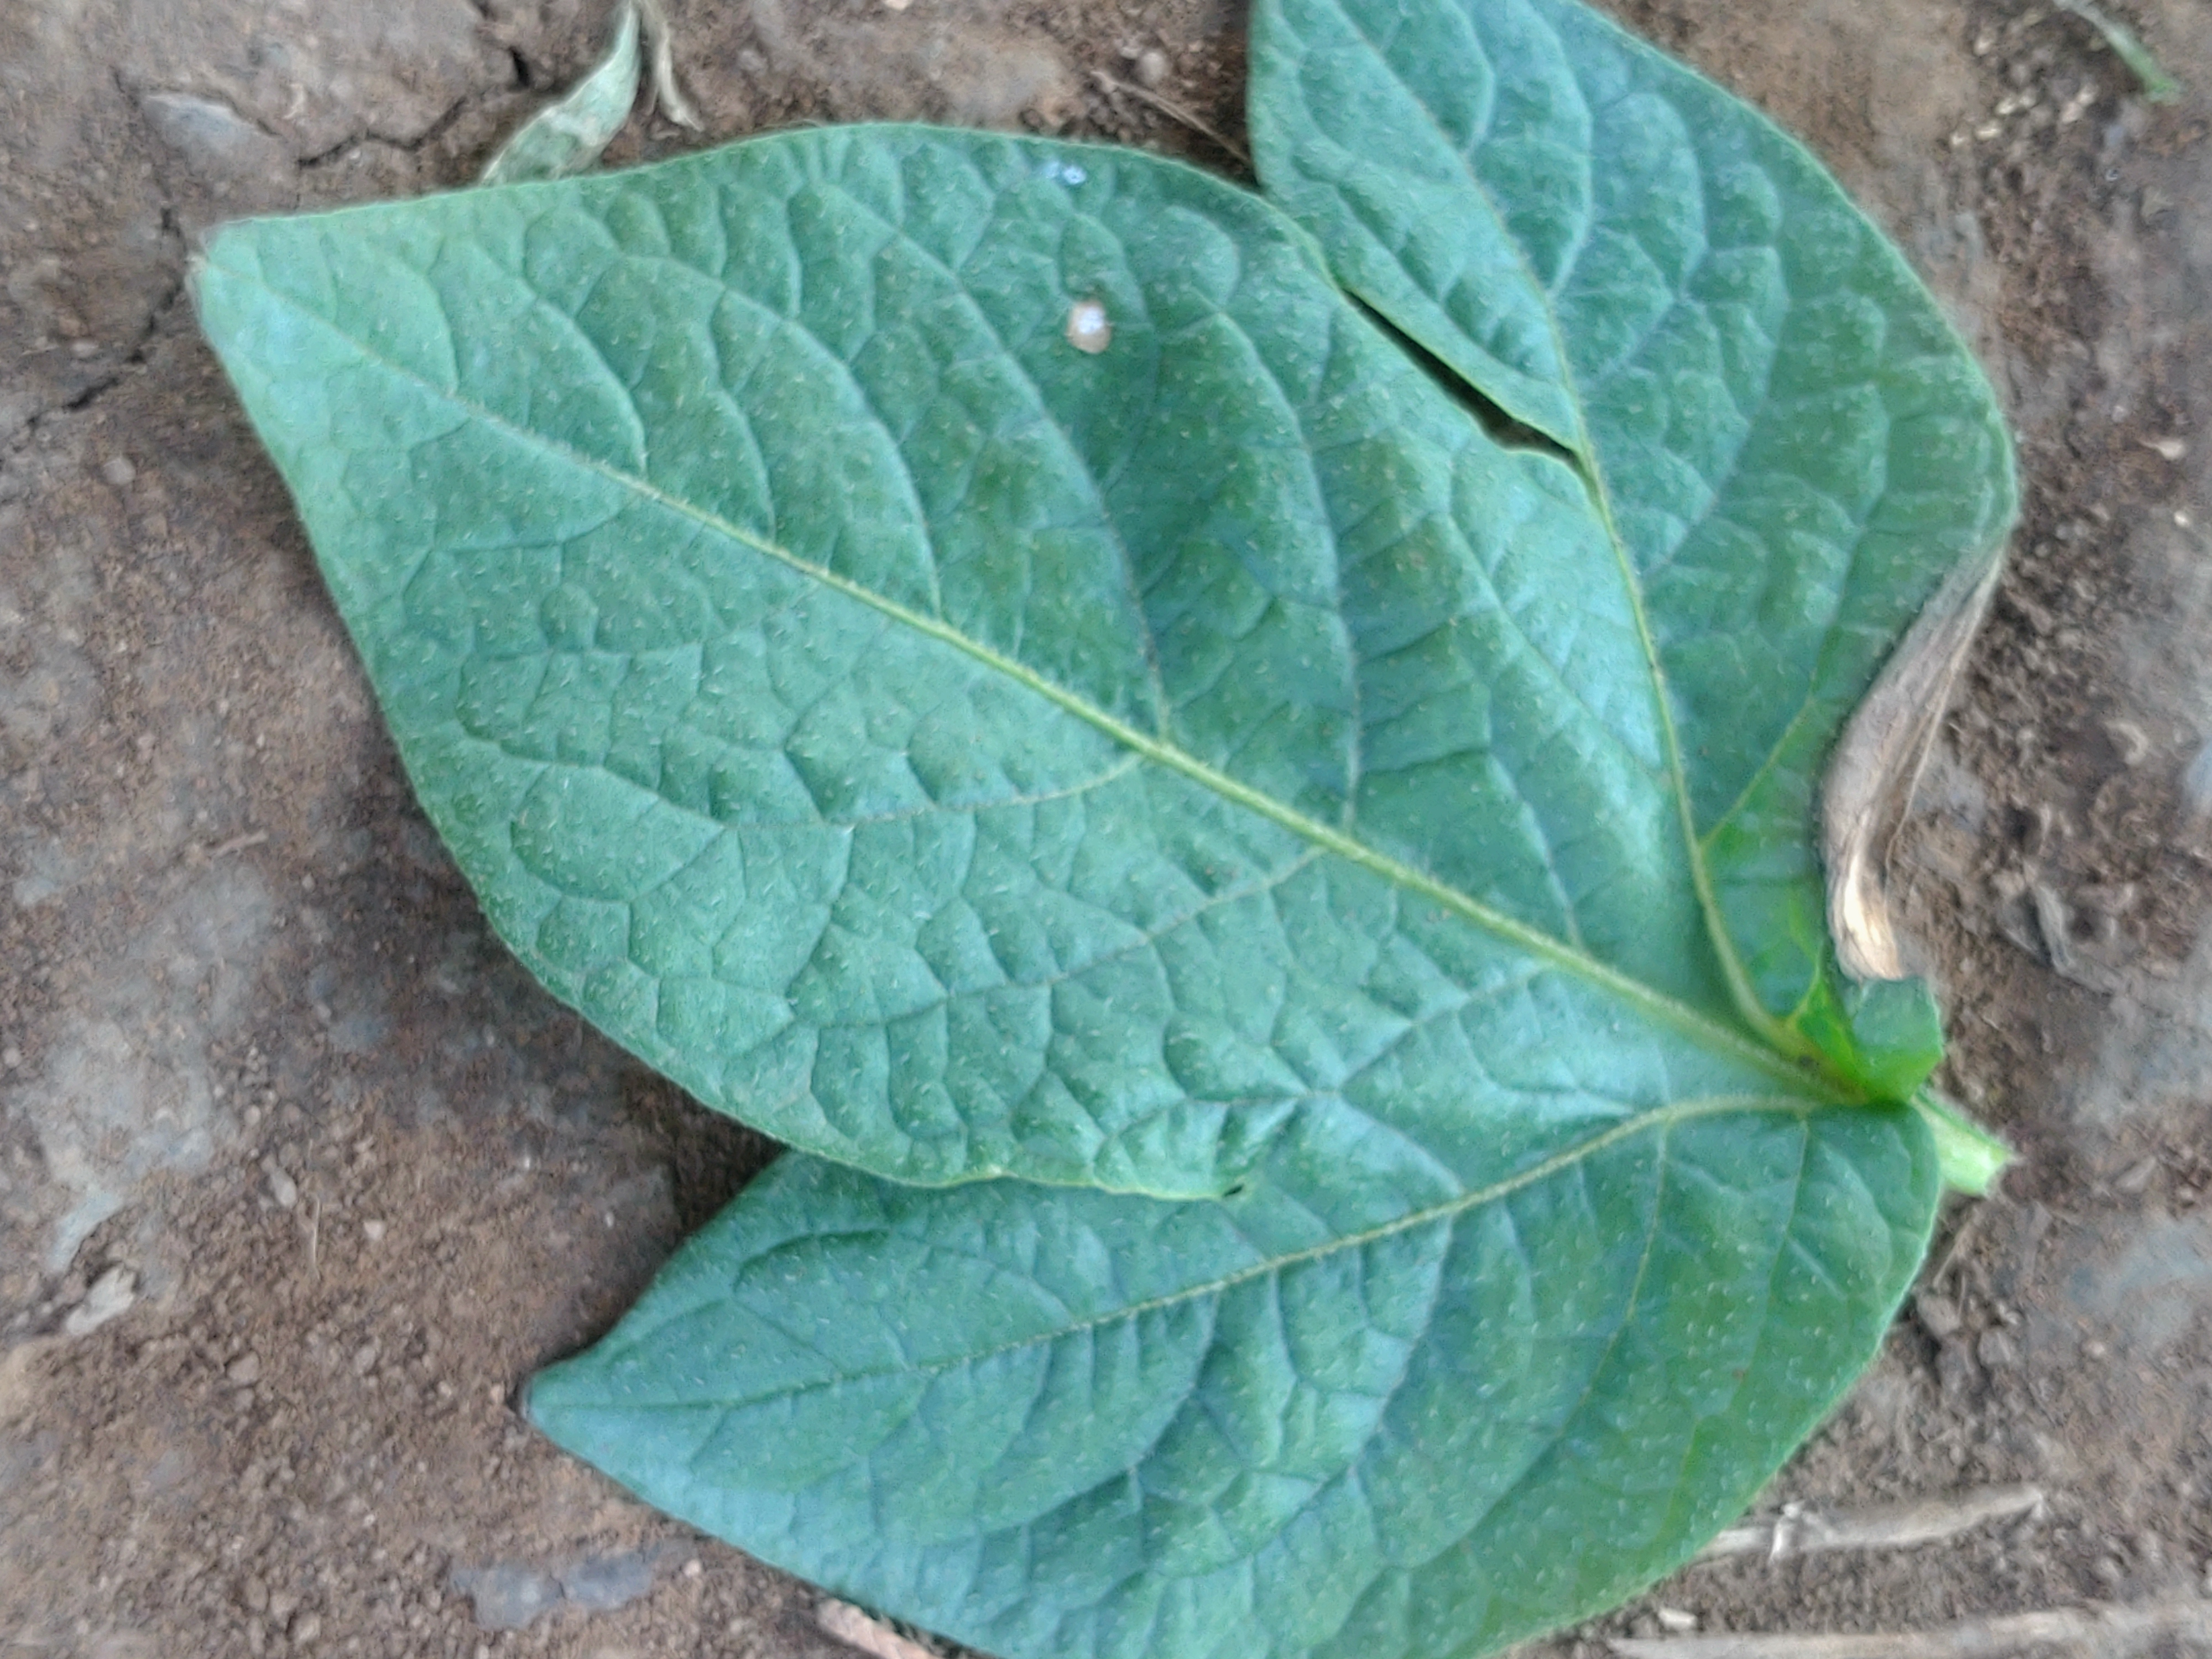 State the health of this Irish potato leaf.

early blight
